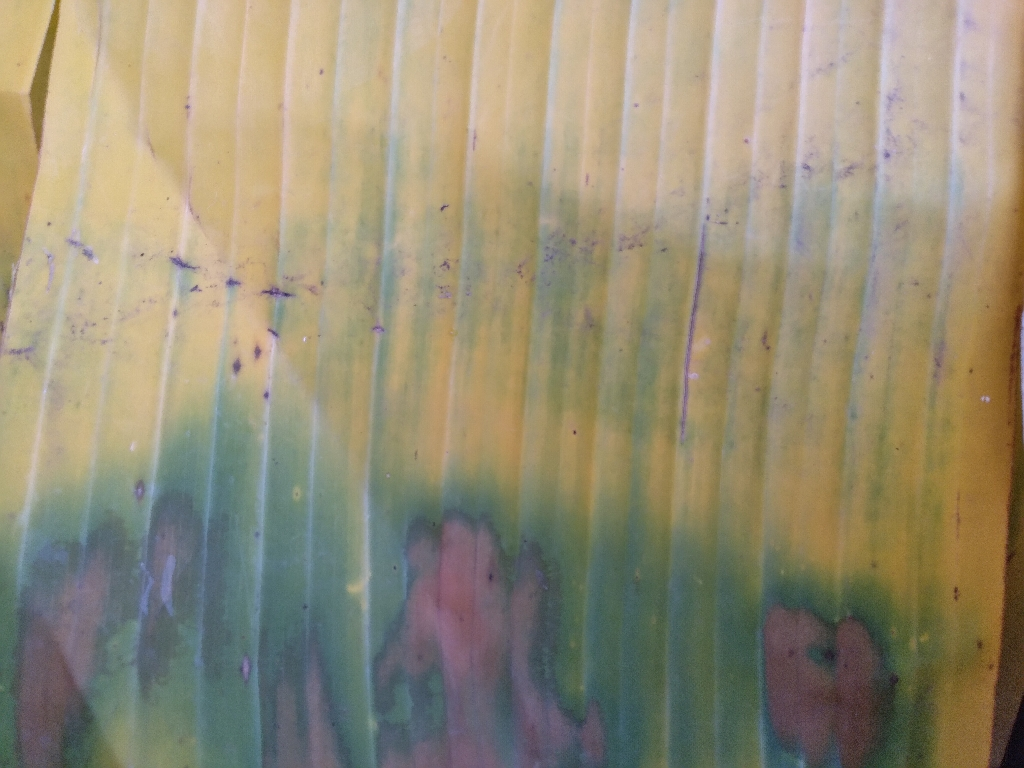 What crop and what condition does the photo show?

banana, fusarium wilt race 1
